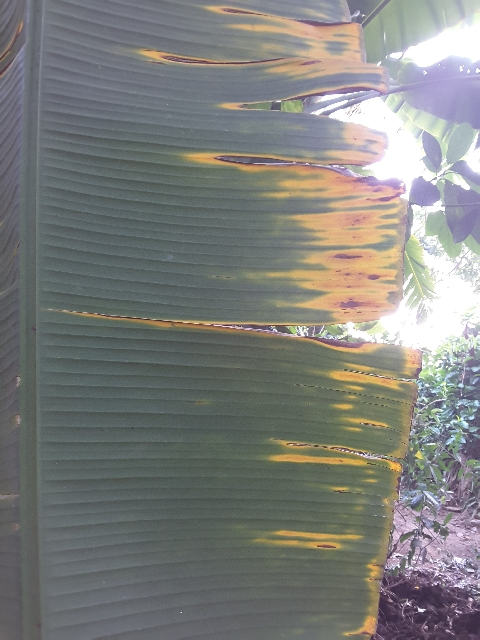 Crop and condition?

banana, fusarium wilt race 1
